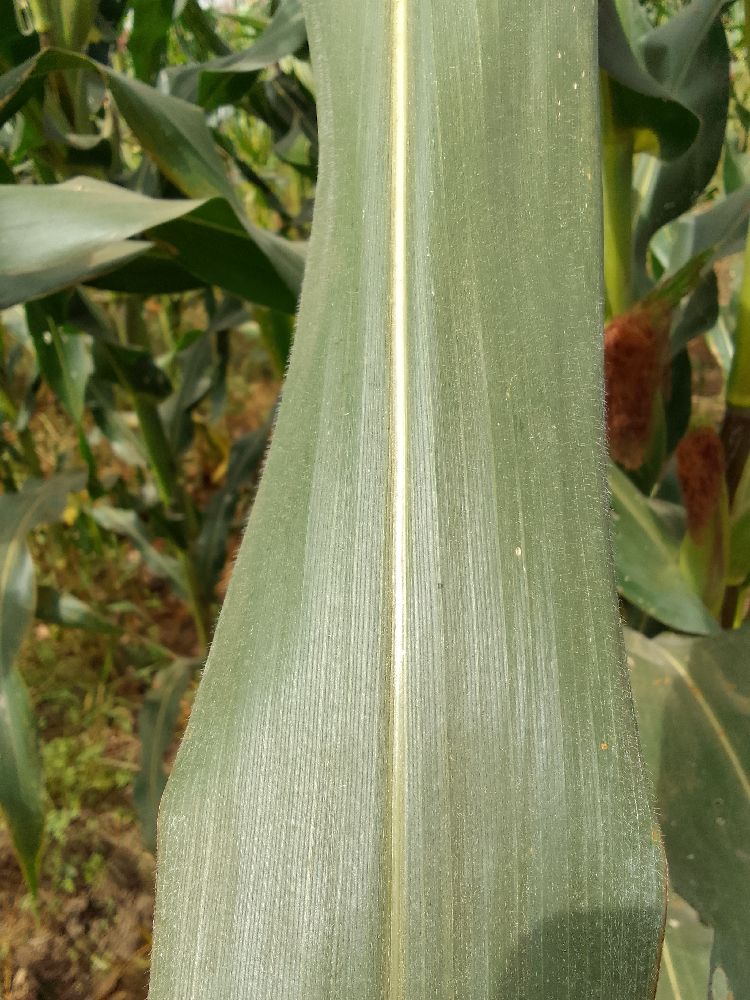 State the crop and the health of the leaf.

maize, healthy
